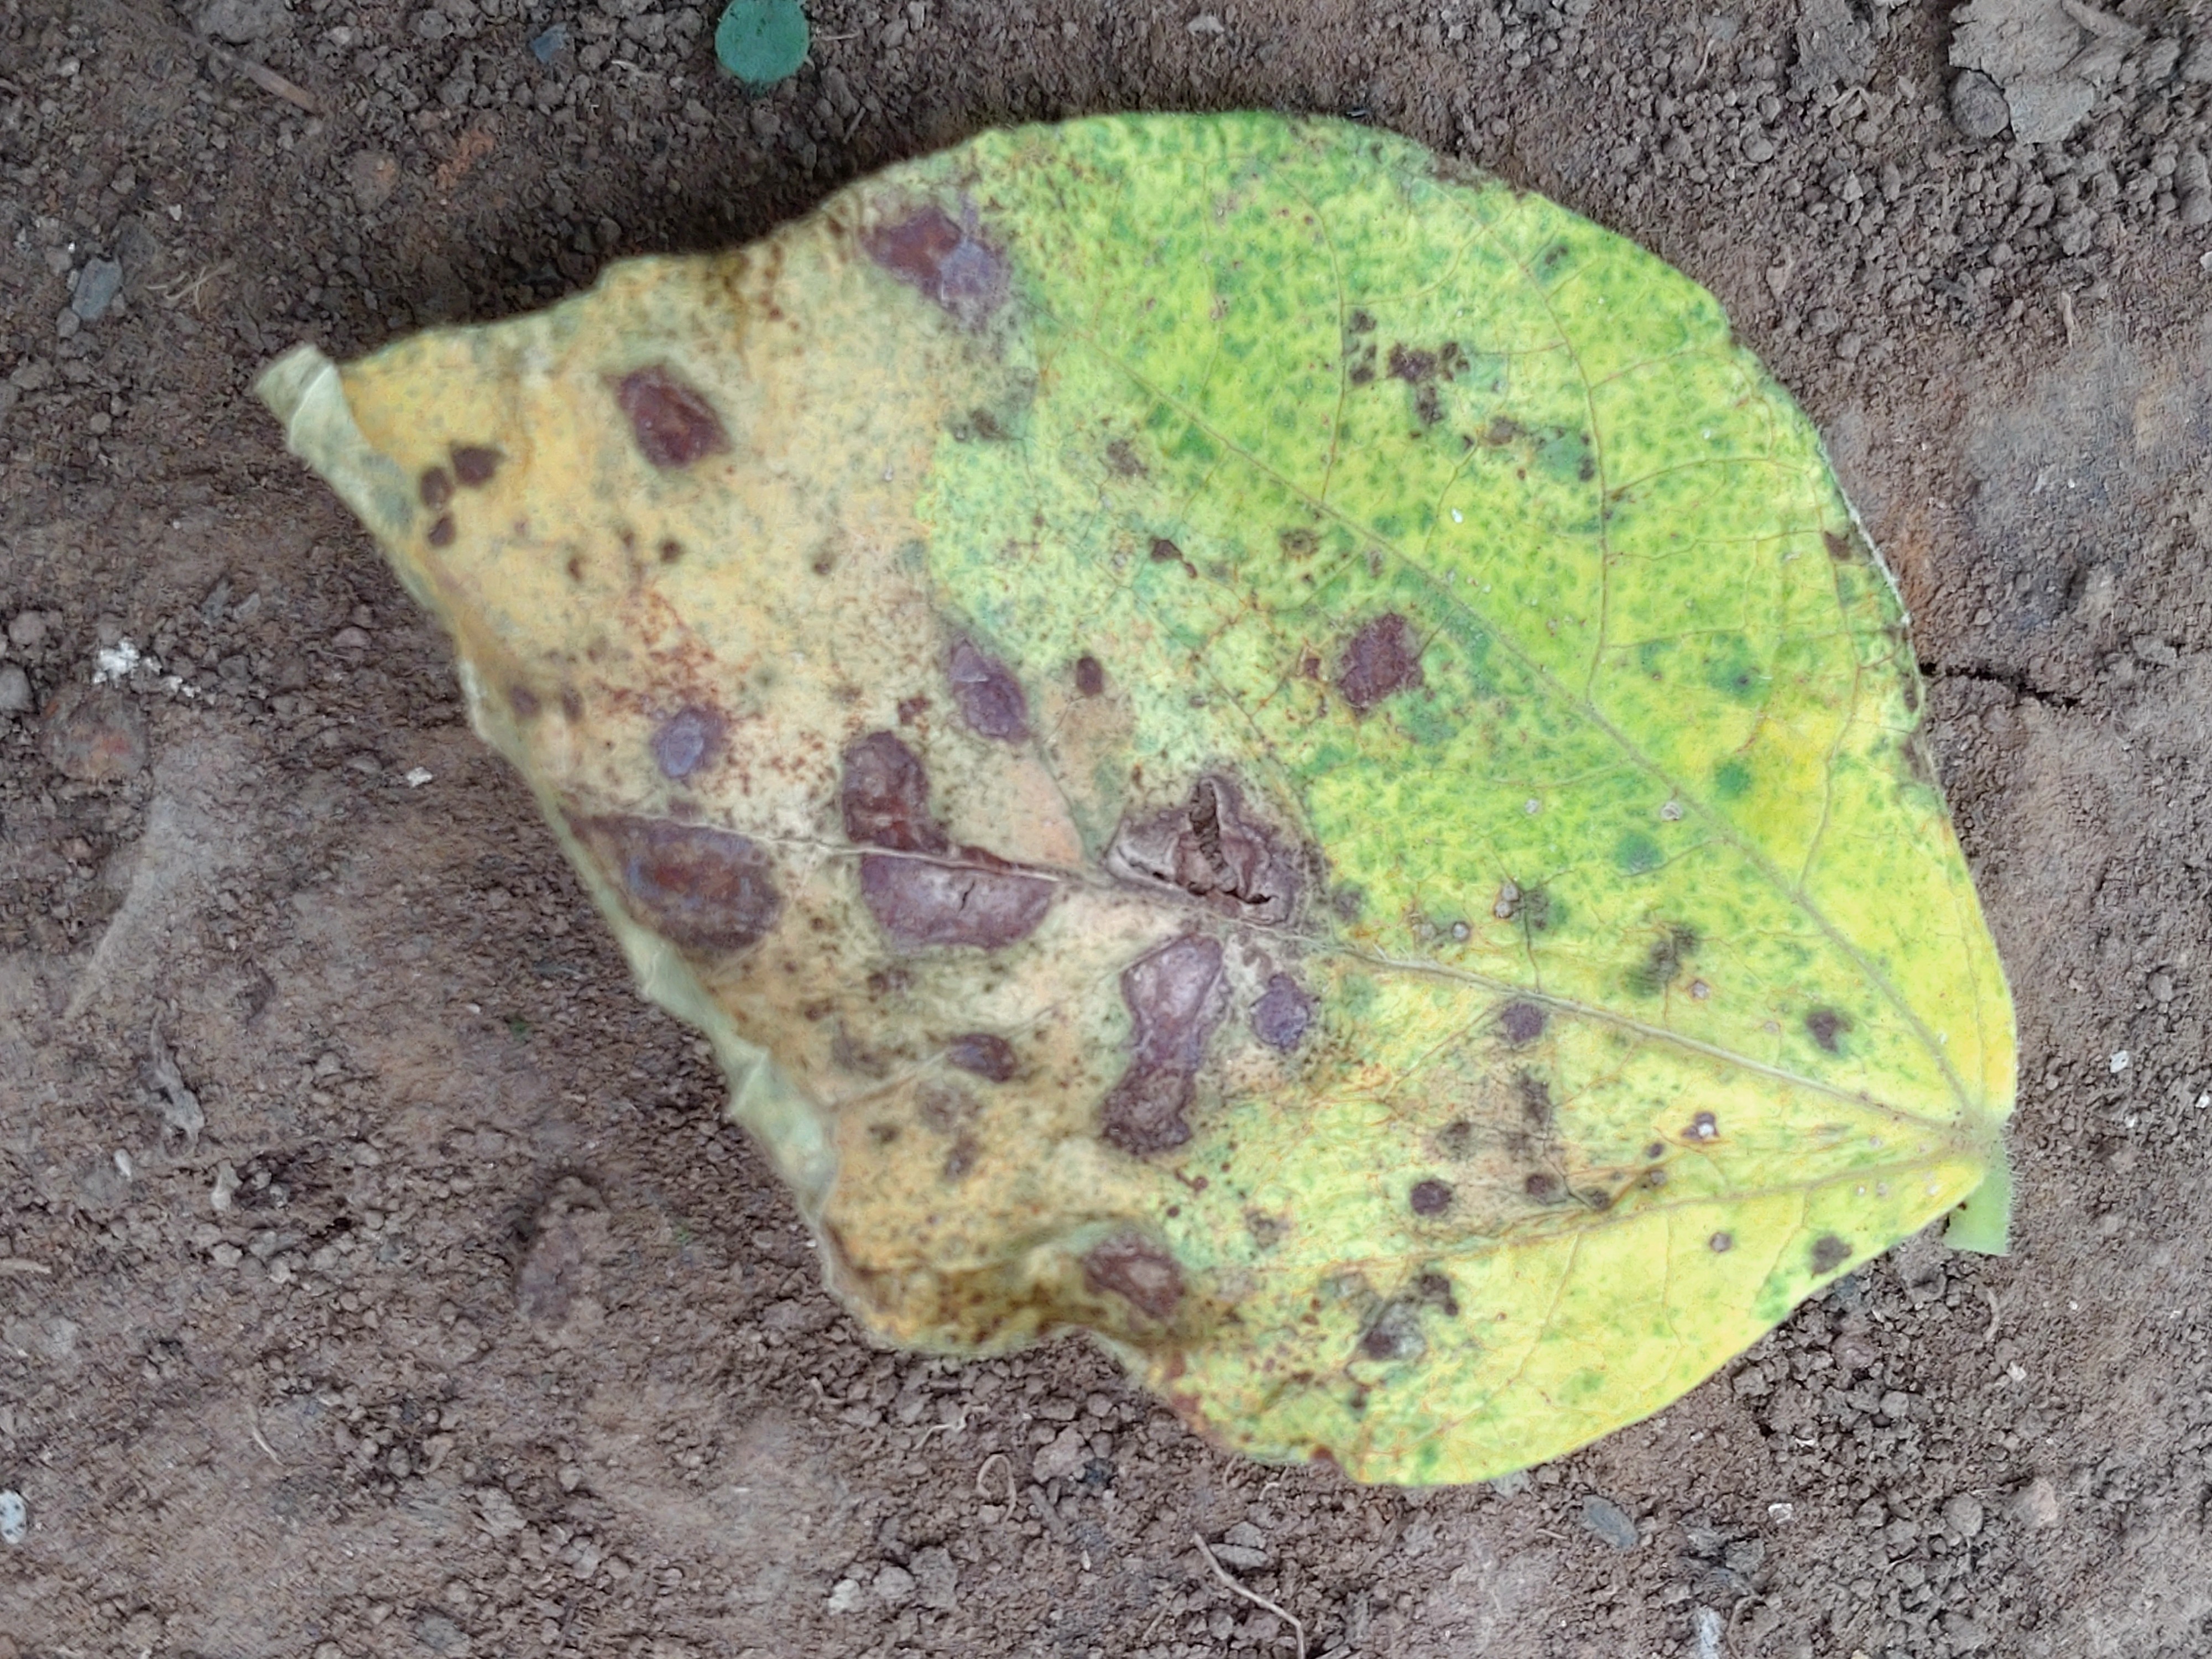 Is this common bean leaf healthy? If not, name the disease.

anthracnose
